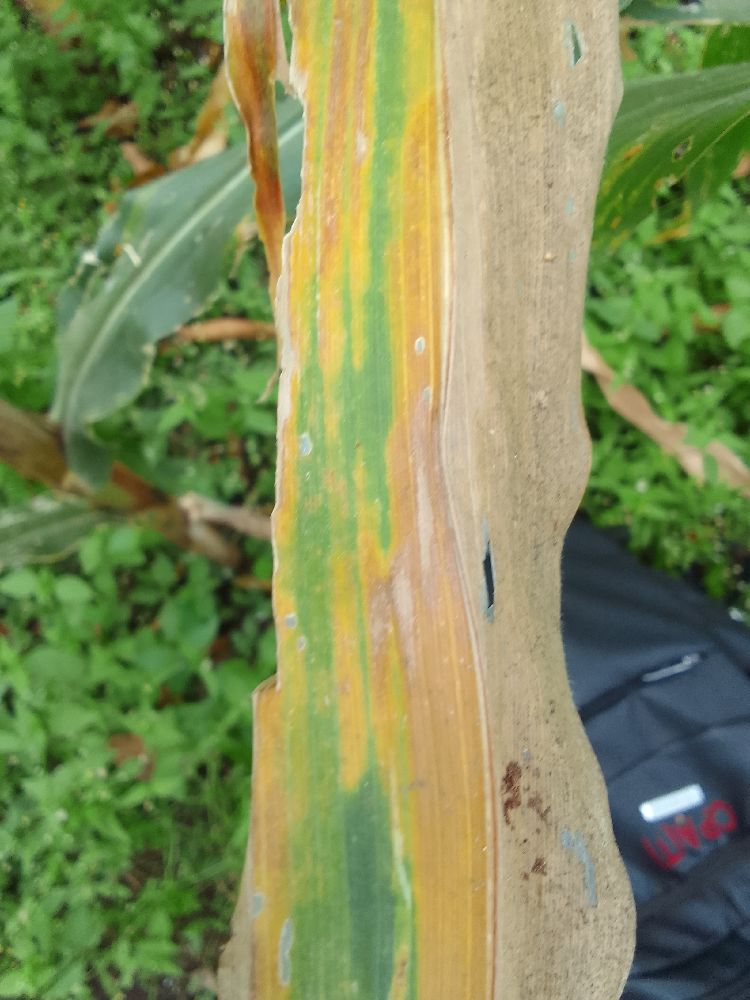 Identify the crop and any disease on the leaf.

maize, maize lethal necrosis
